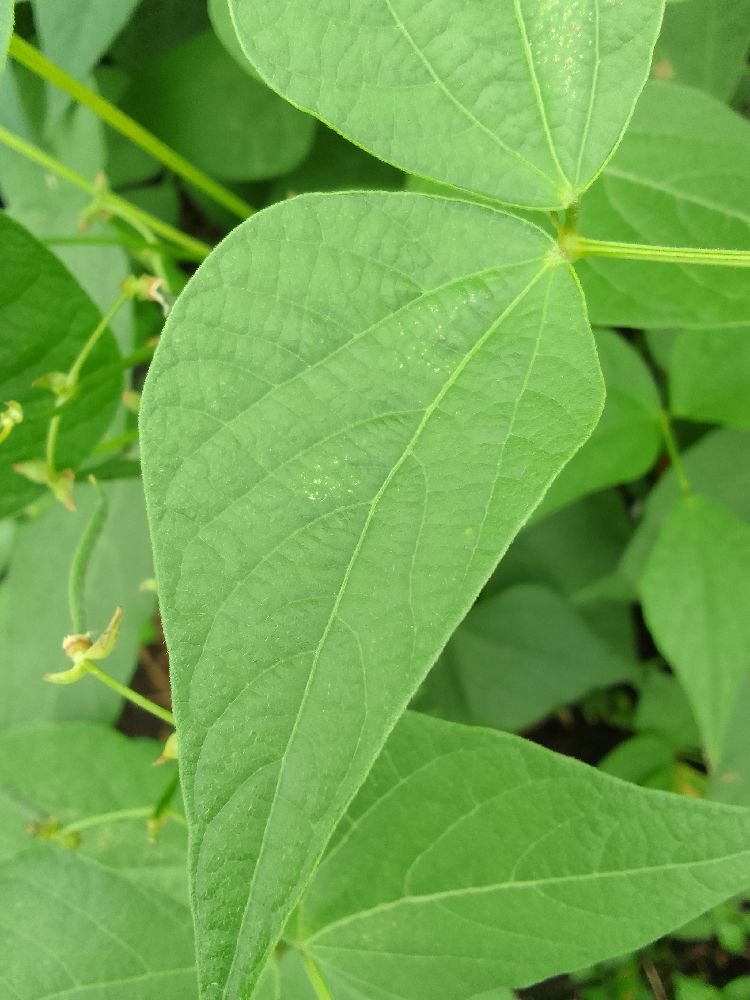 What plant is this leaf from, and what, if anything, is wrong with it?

common bean, healthy
